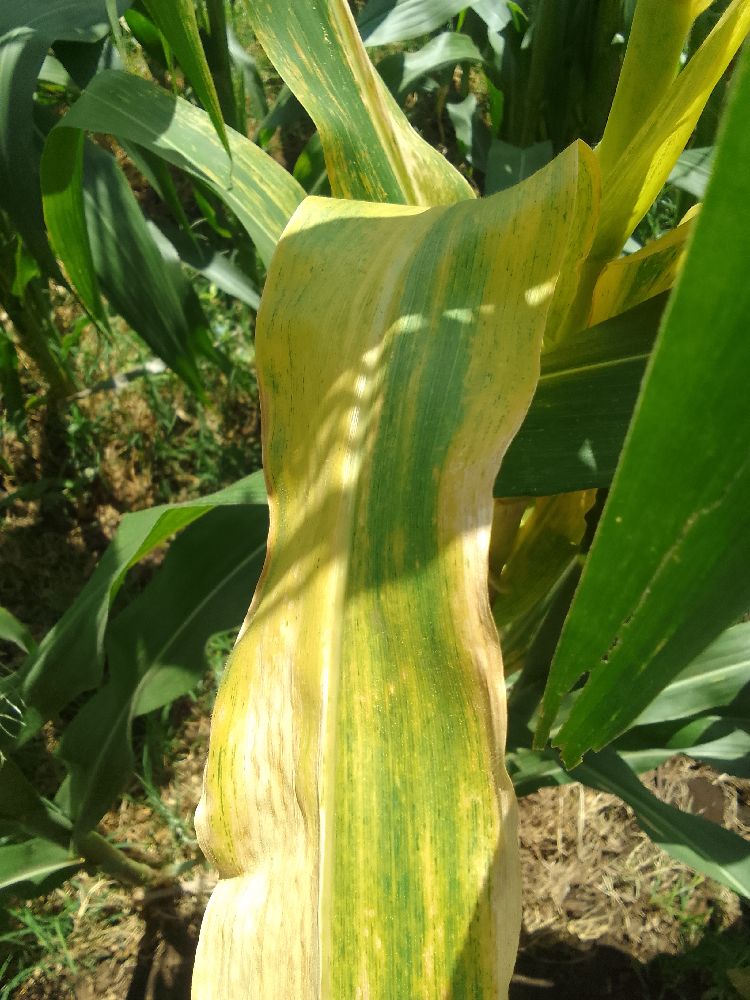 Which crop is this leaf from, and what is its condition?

maize, maize lethal necrosis
